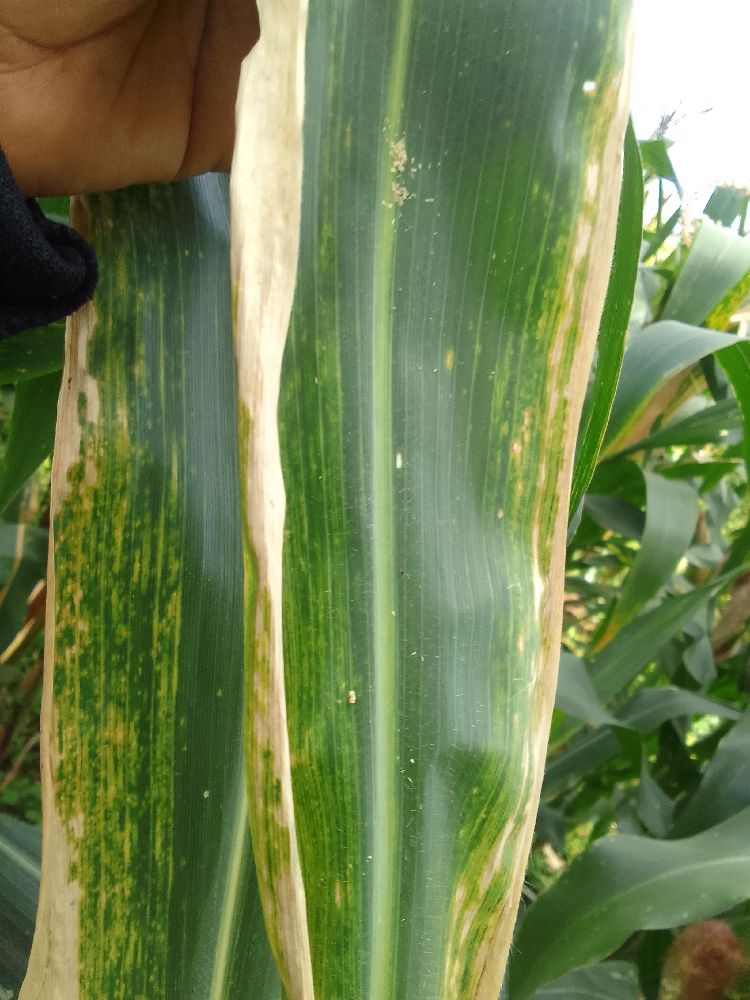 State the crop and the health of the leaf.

maize, maize lethal necrosis
